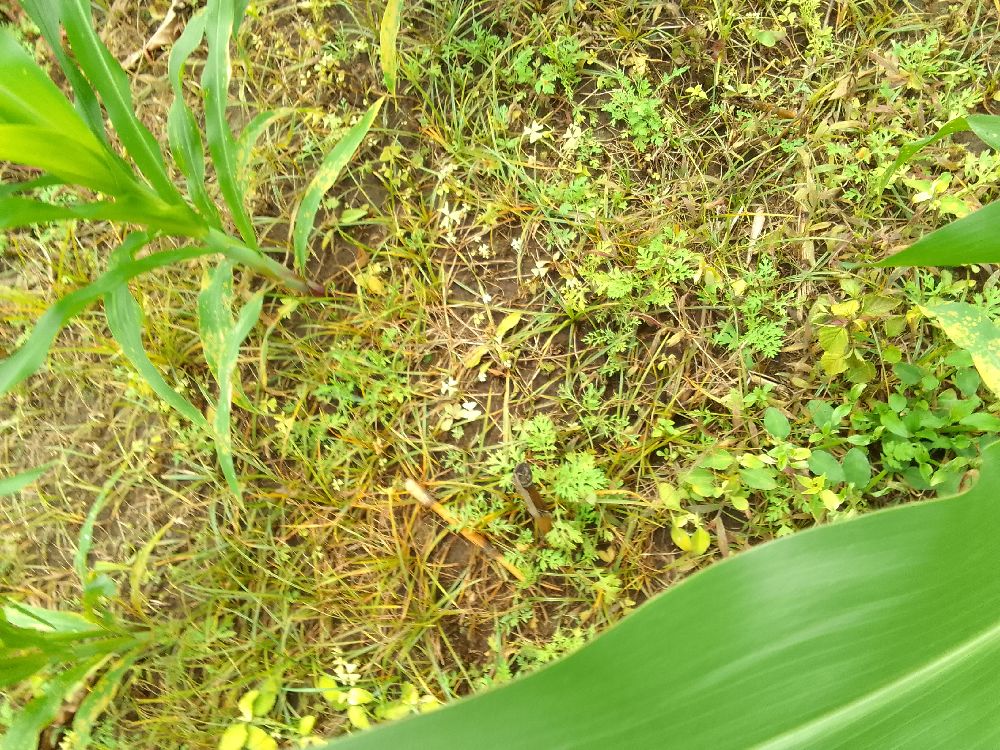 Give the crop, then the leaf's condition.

maize, healthy
